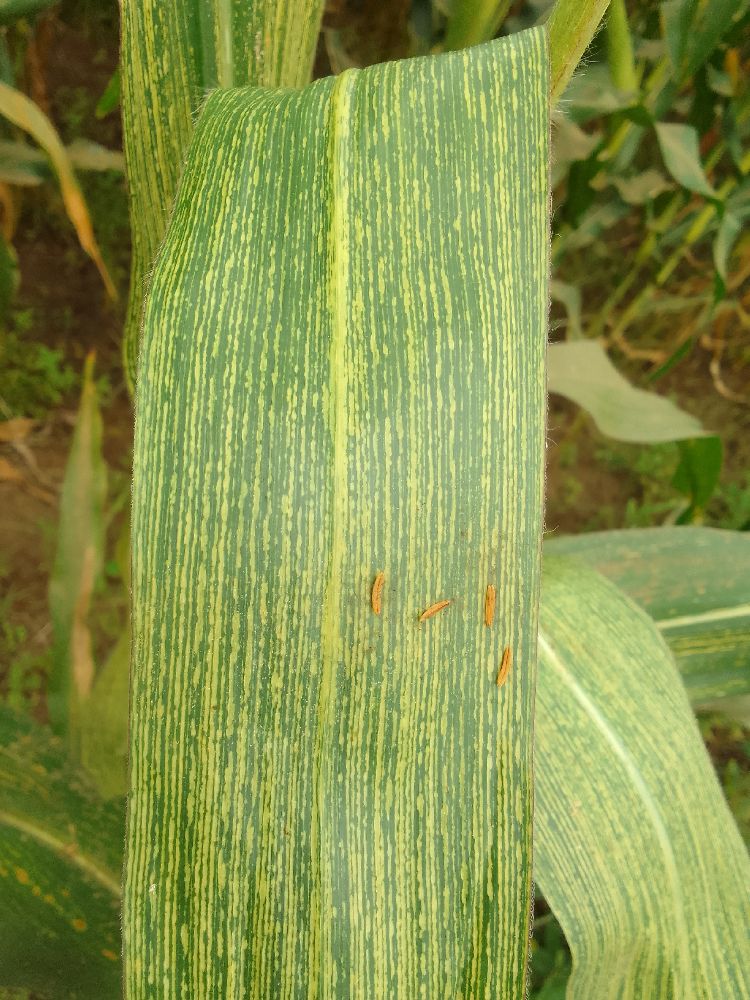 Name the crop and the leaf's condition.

maize, maize streak virus
